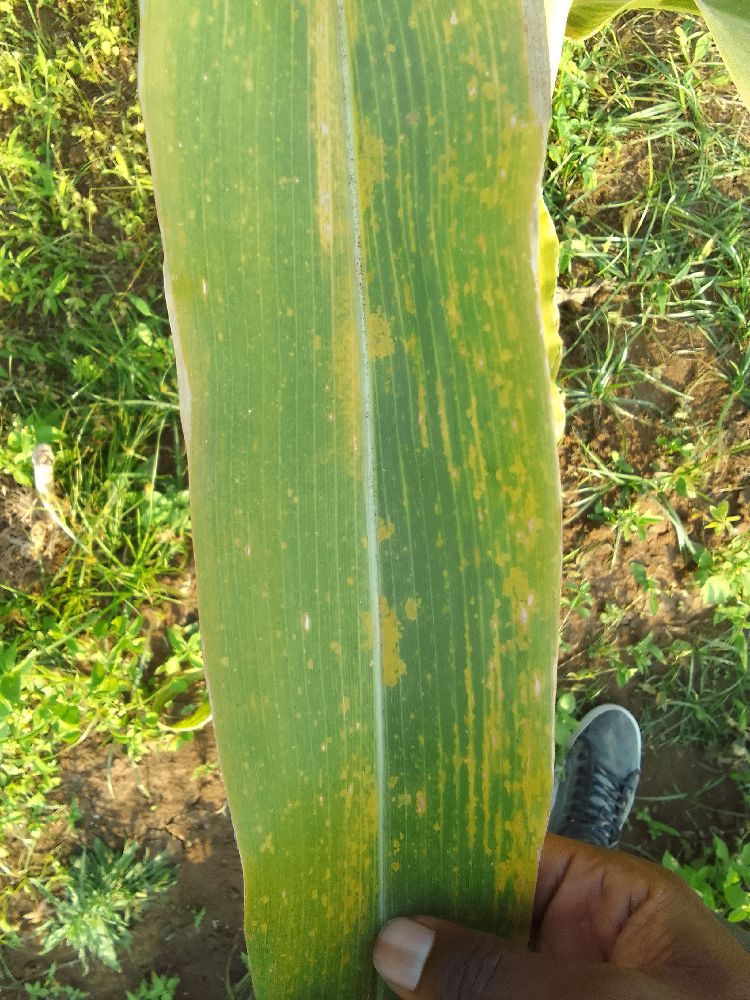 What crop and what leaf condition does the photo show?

maize, maize lethal necrosis
